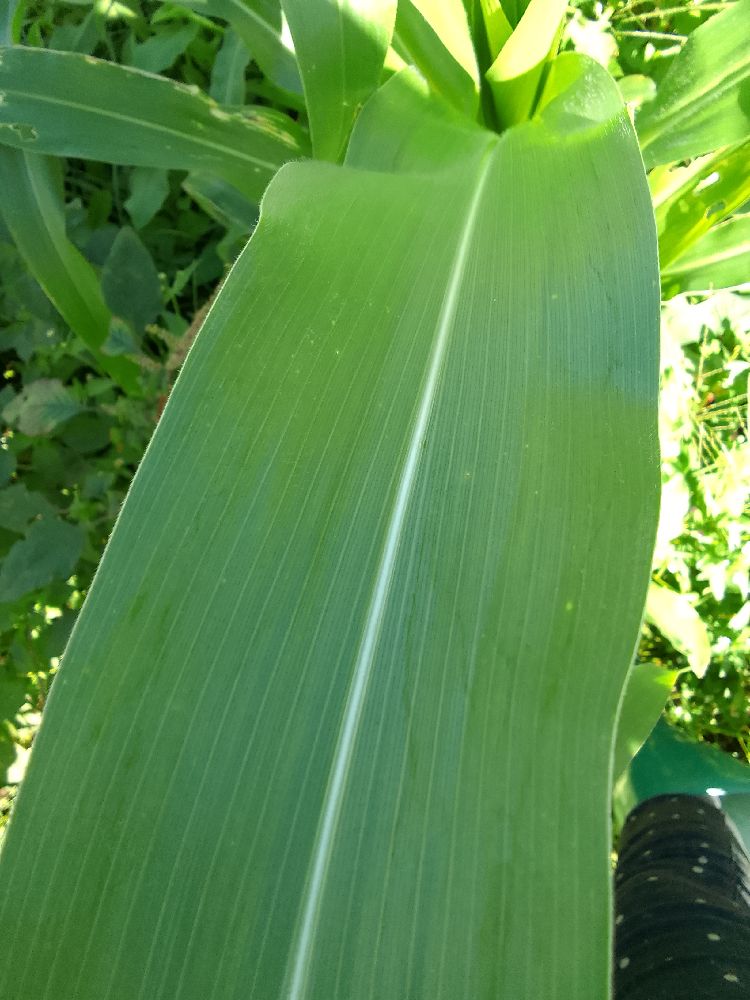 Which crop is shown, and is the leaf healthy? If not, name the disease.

maize, healthy
